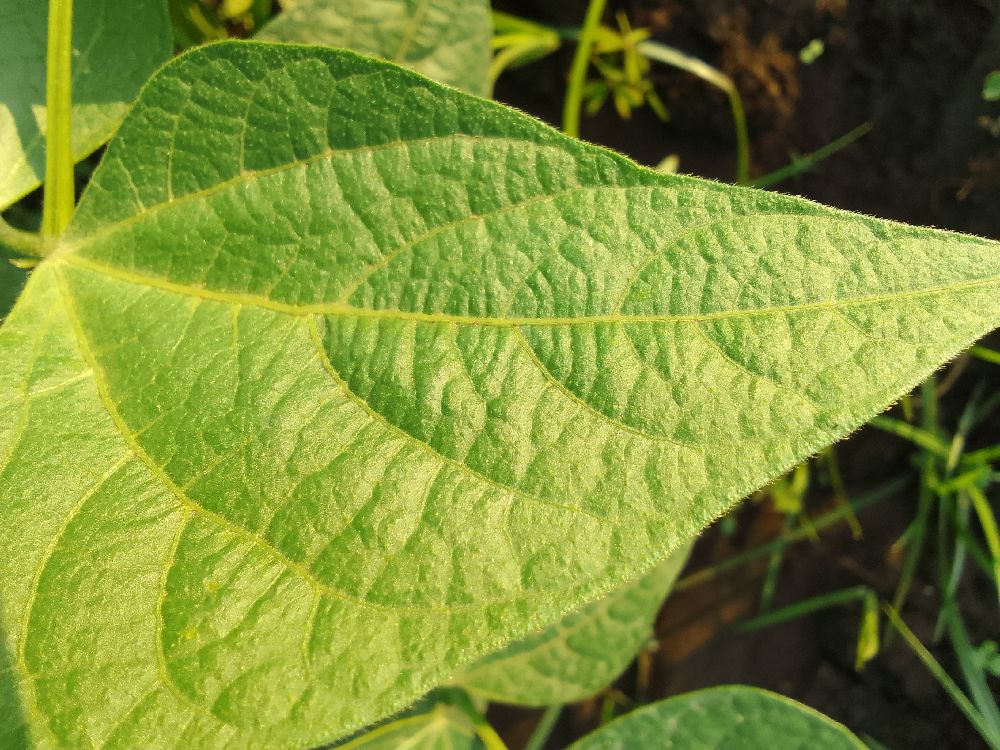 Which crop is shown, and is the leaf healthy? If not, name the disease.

common bean, healthy
